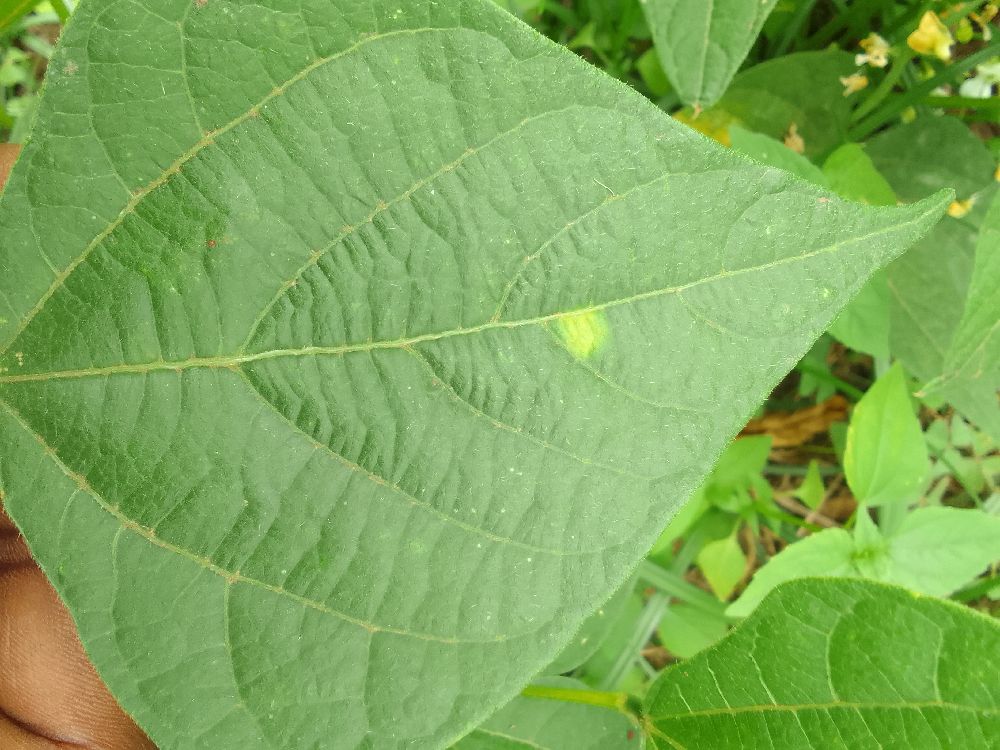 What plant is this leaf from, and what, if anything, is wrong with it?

common bean, healthy
